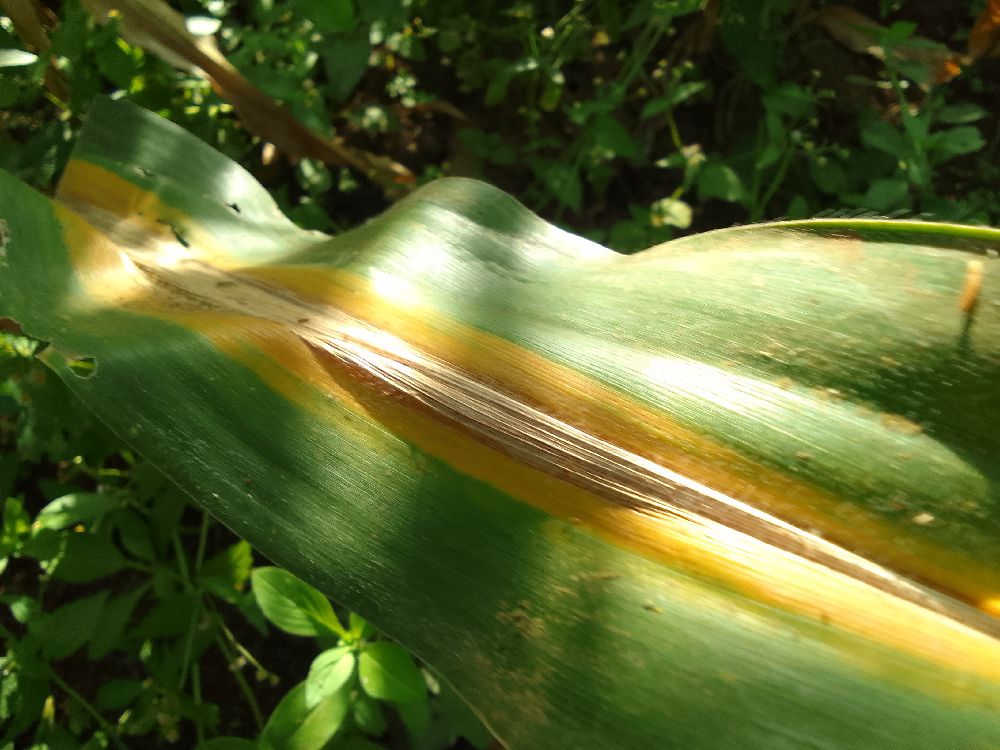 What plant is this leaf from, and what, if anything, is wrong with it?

maize, maize lethal necrosis
